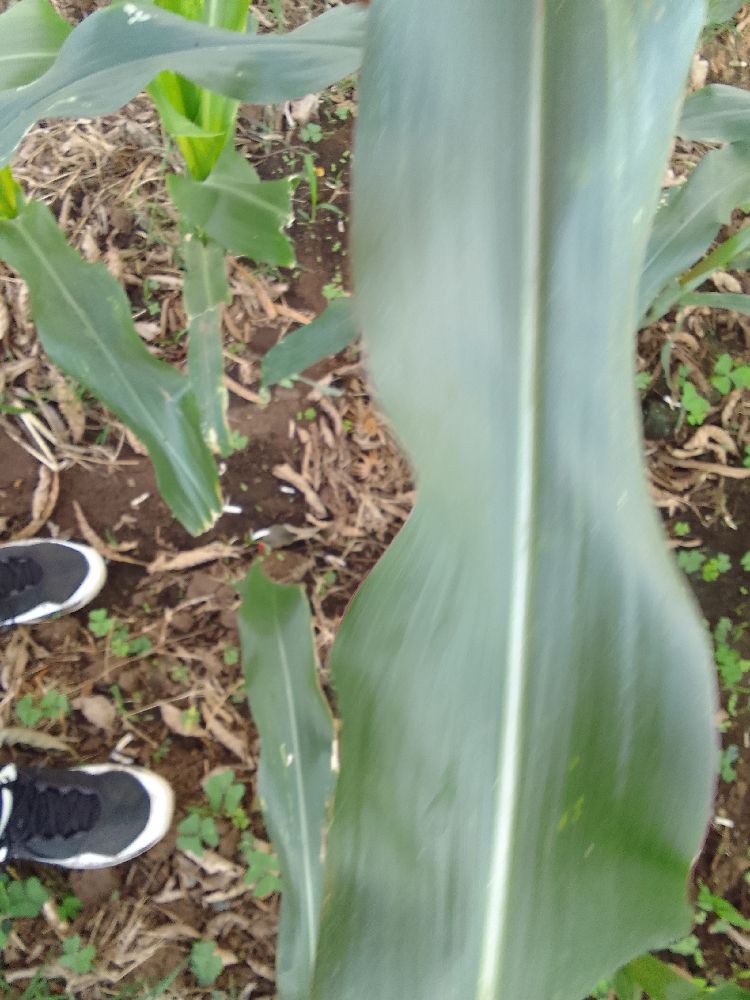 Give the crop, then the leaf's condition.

maize, healthy
